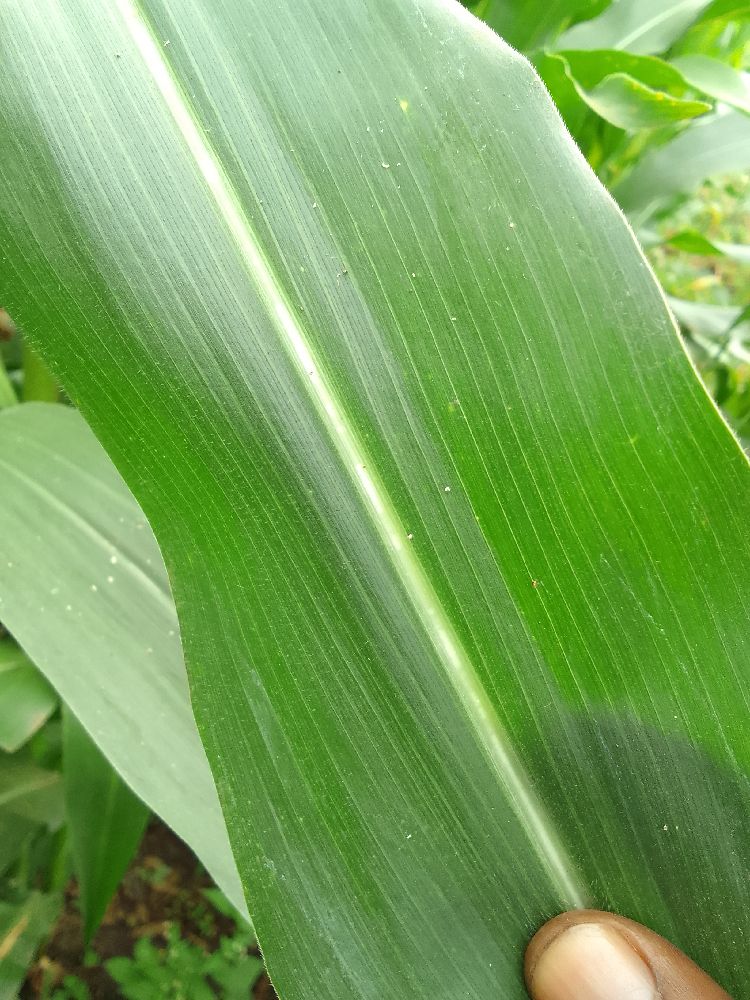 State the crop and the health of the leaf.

maize, healthy
